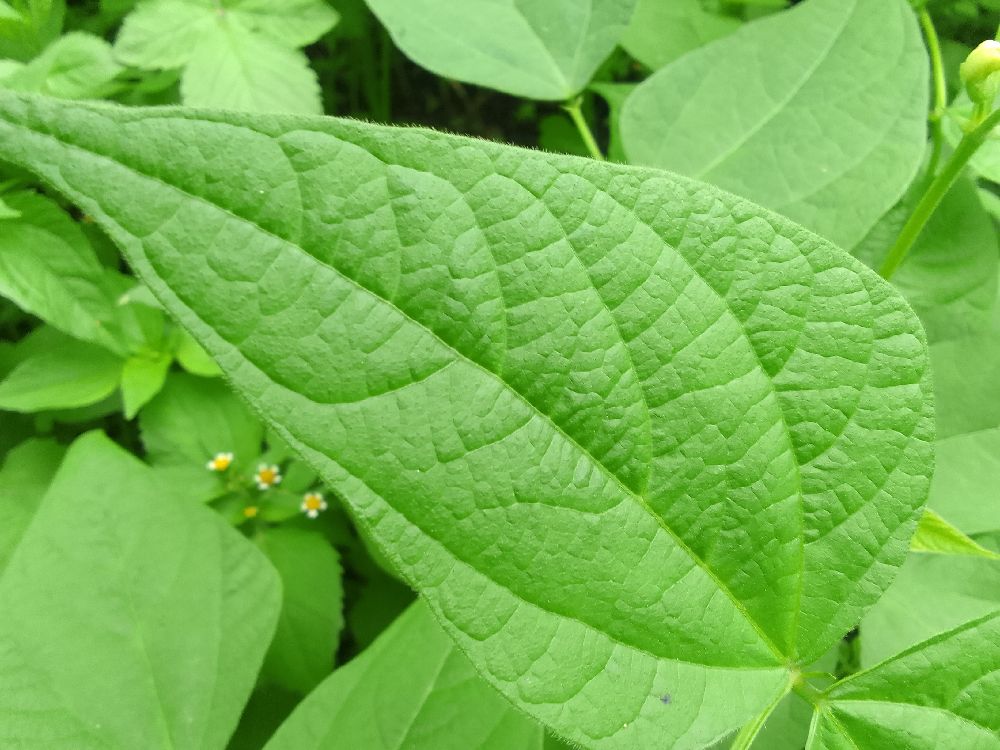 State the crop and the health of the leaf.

common bean, healthy
